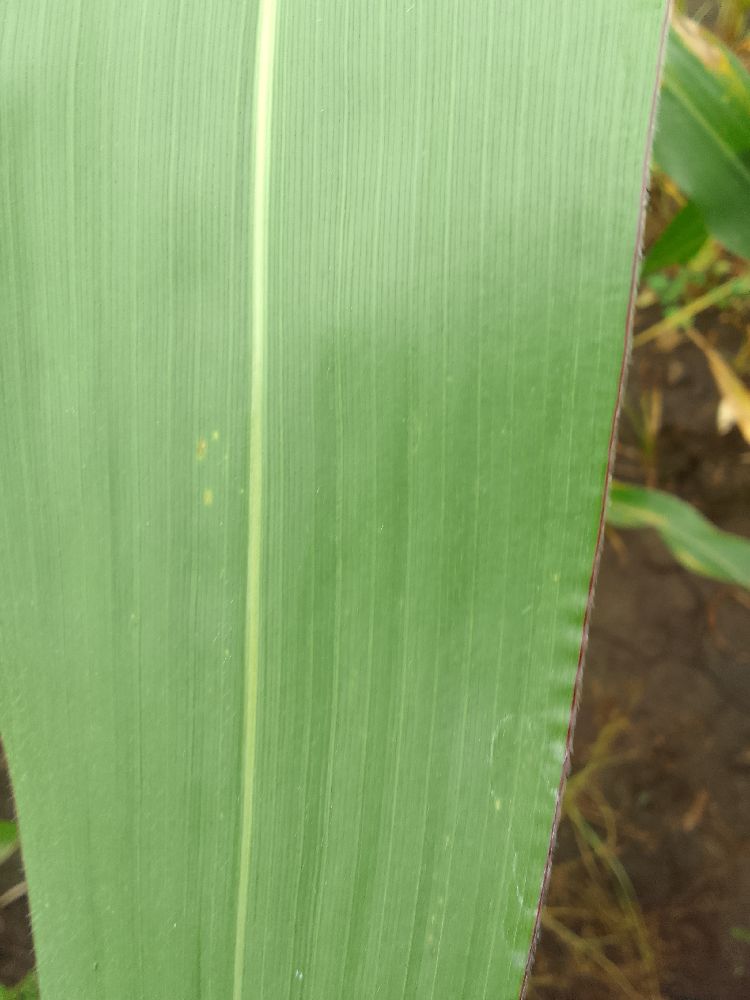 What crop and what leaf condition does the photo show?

maize, healthy
